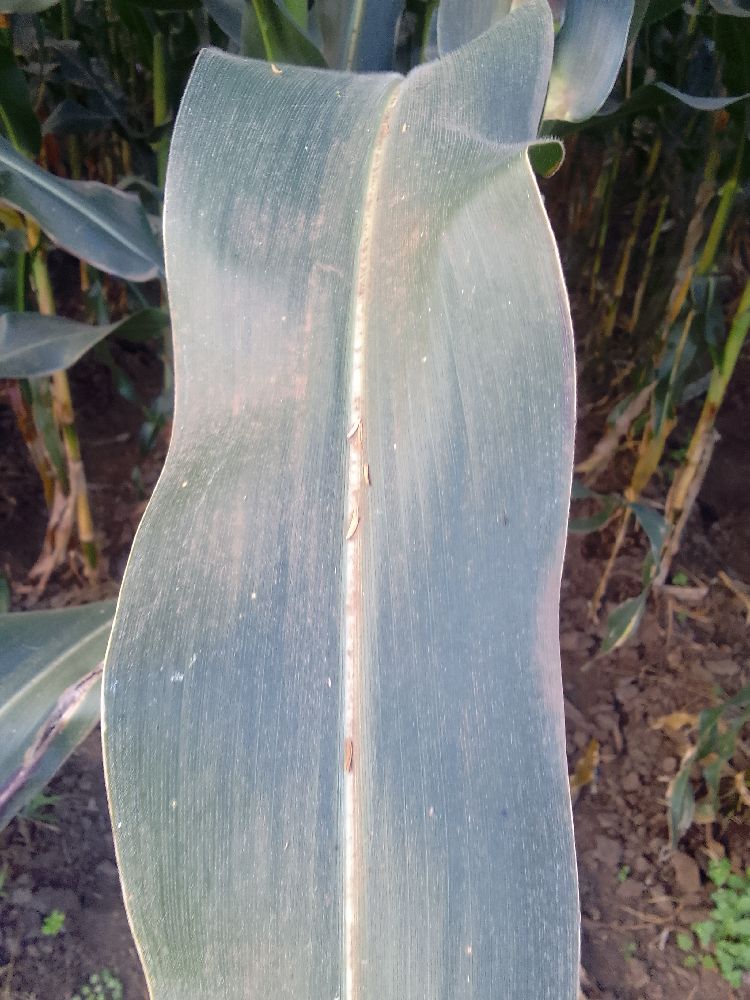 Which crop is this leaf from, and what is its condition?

maize, healthy
